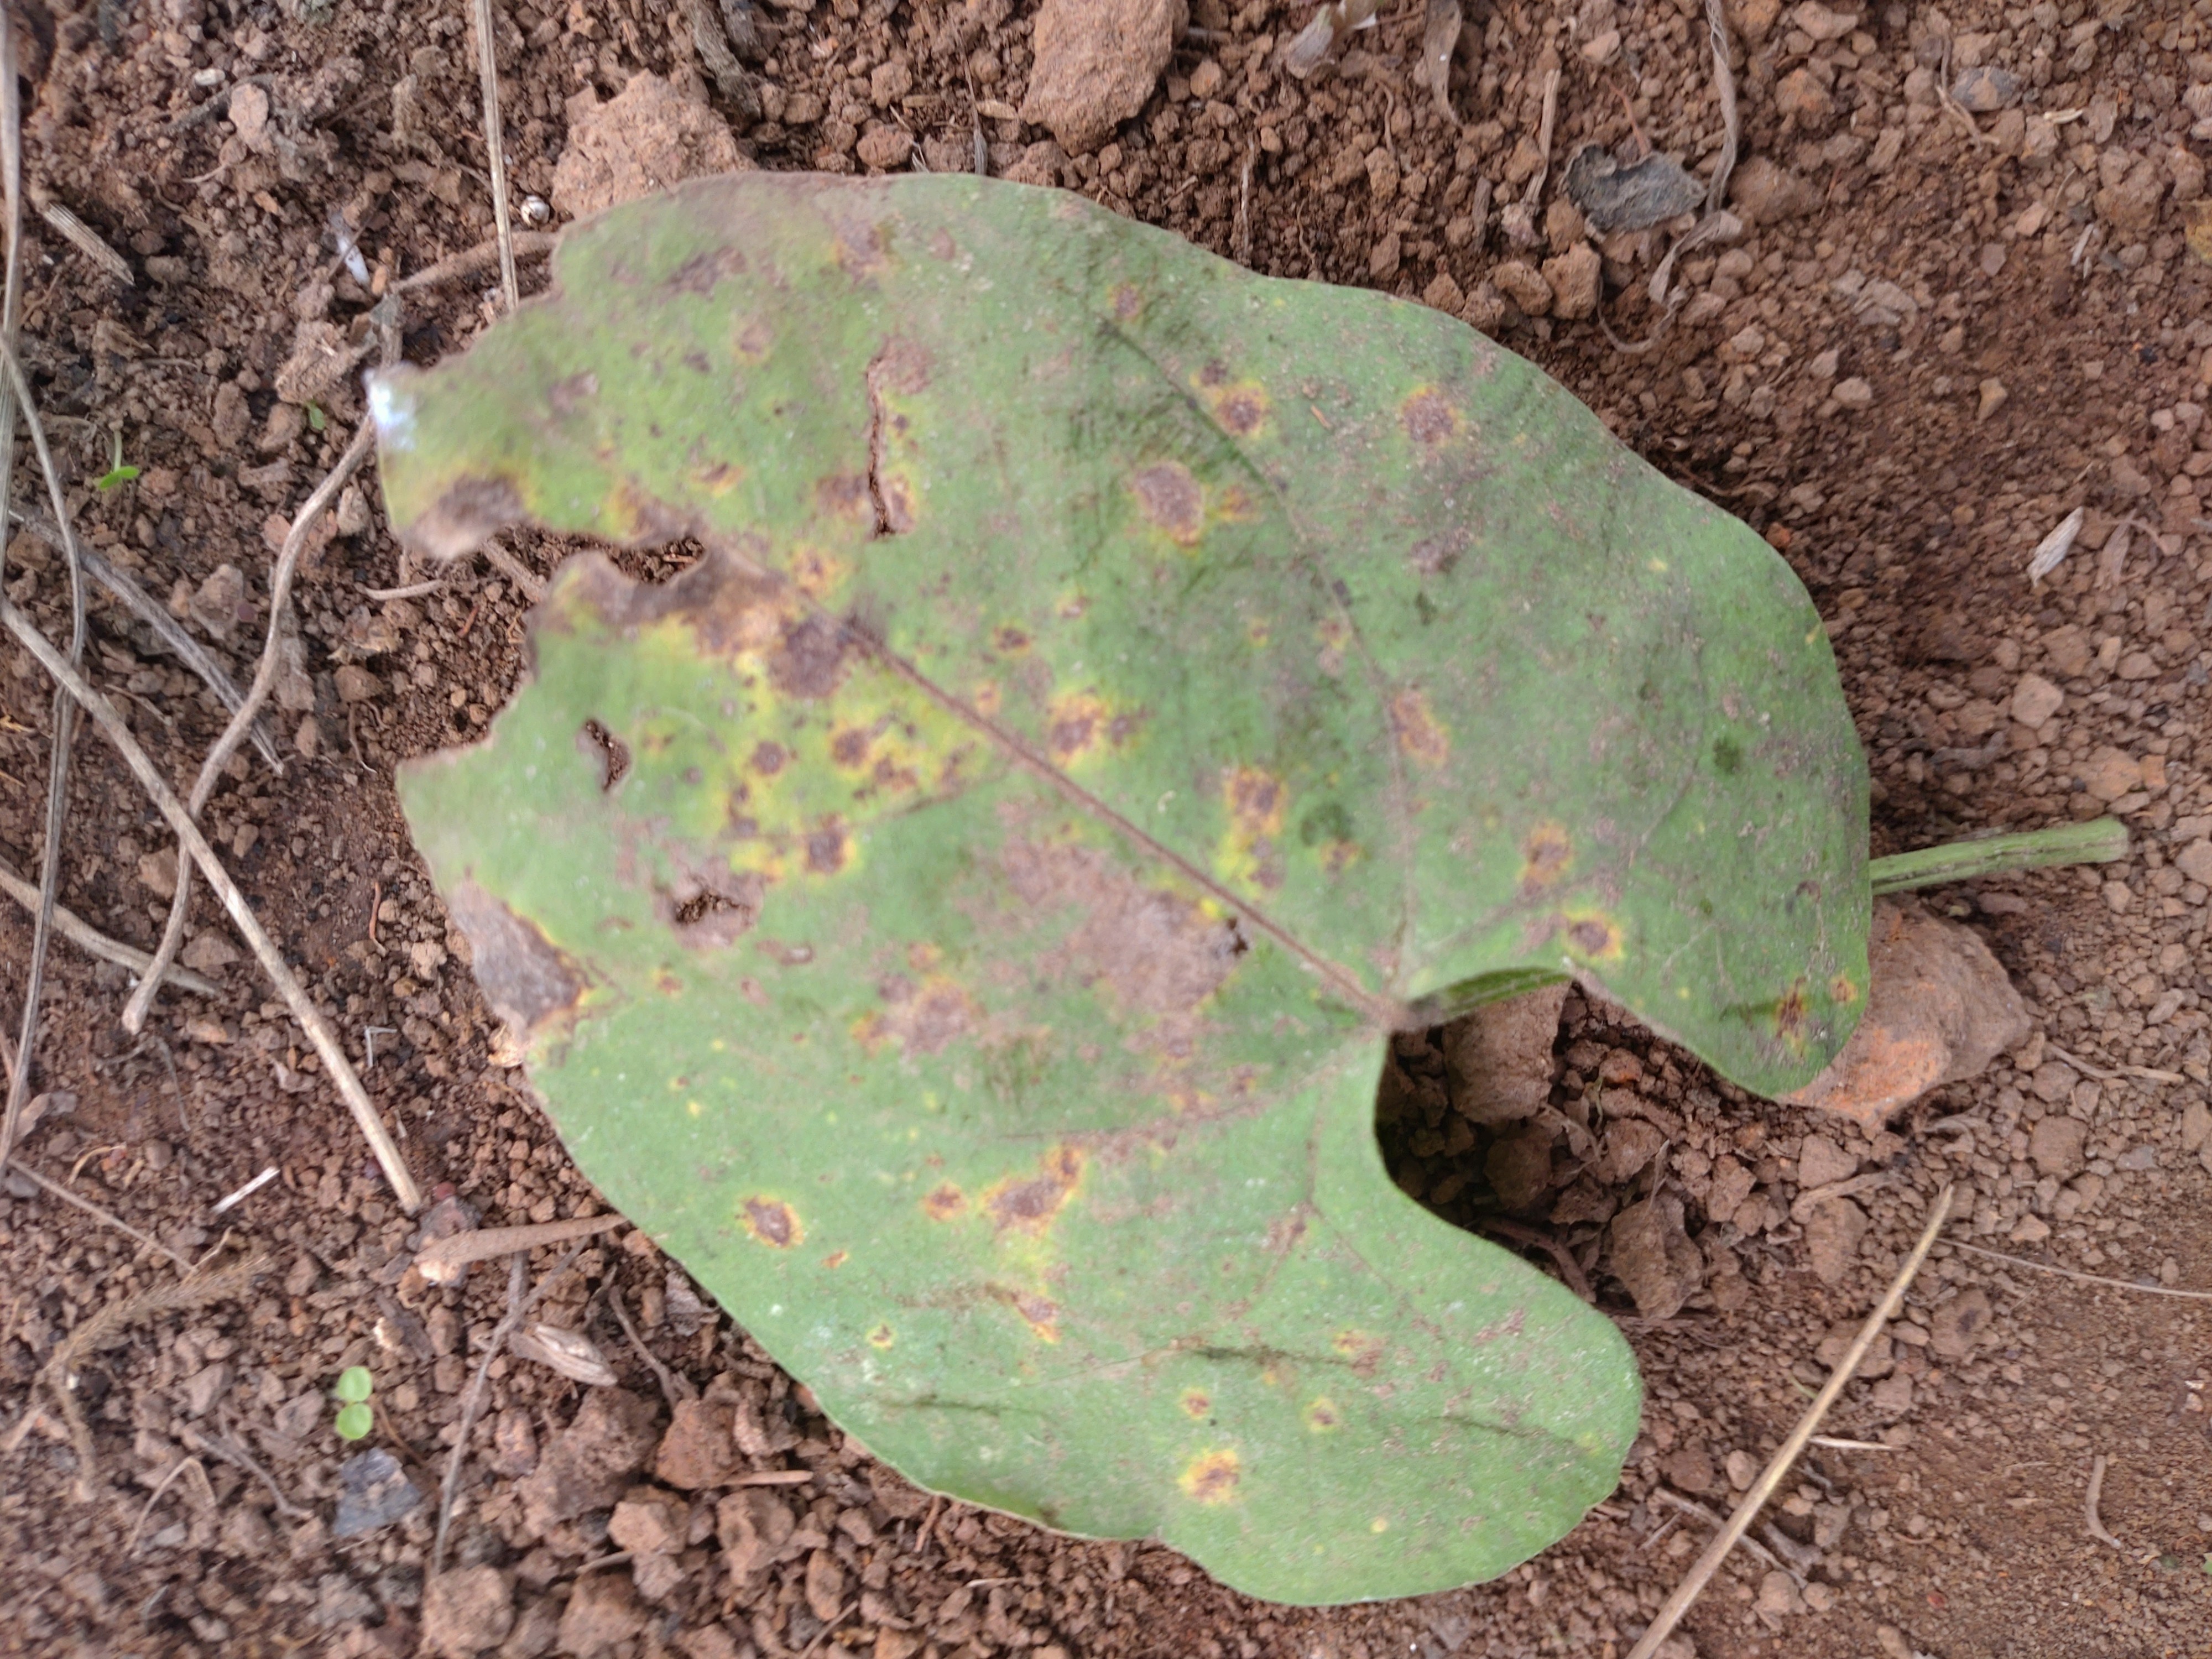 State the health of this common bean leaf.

anthracnose
